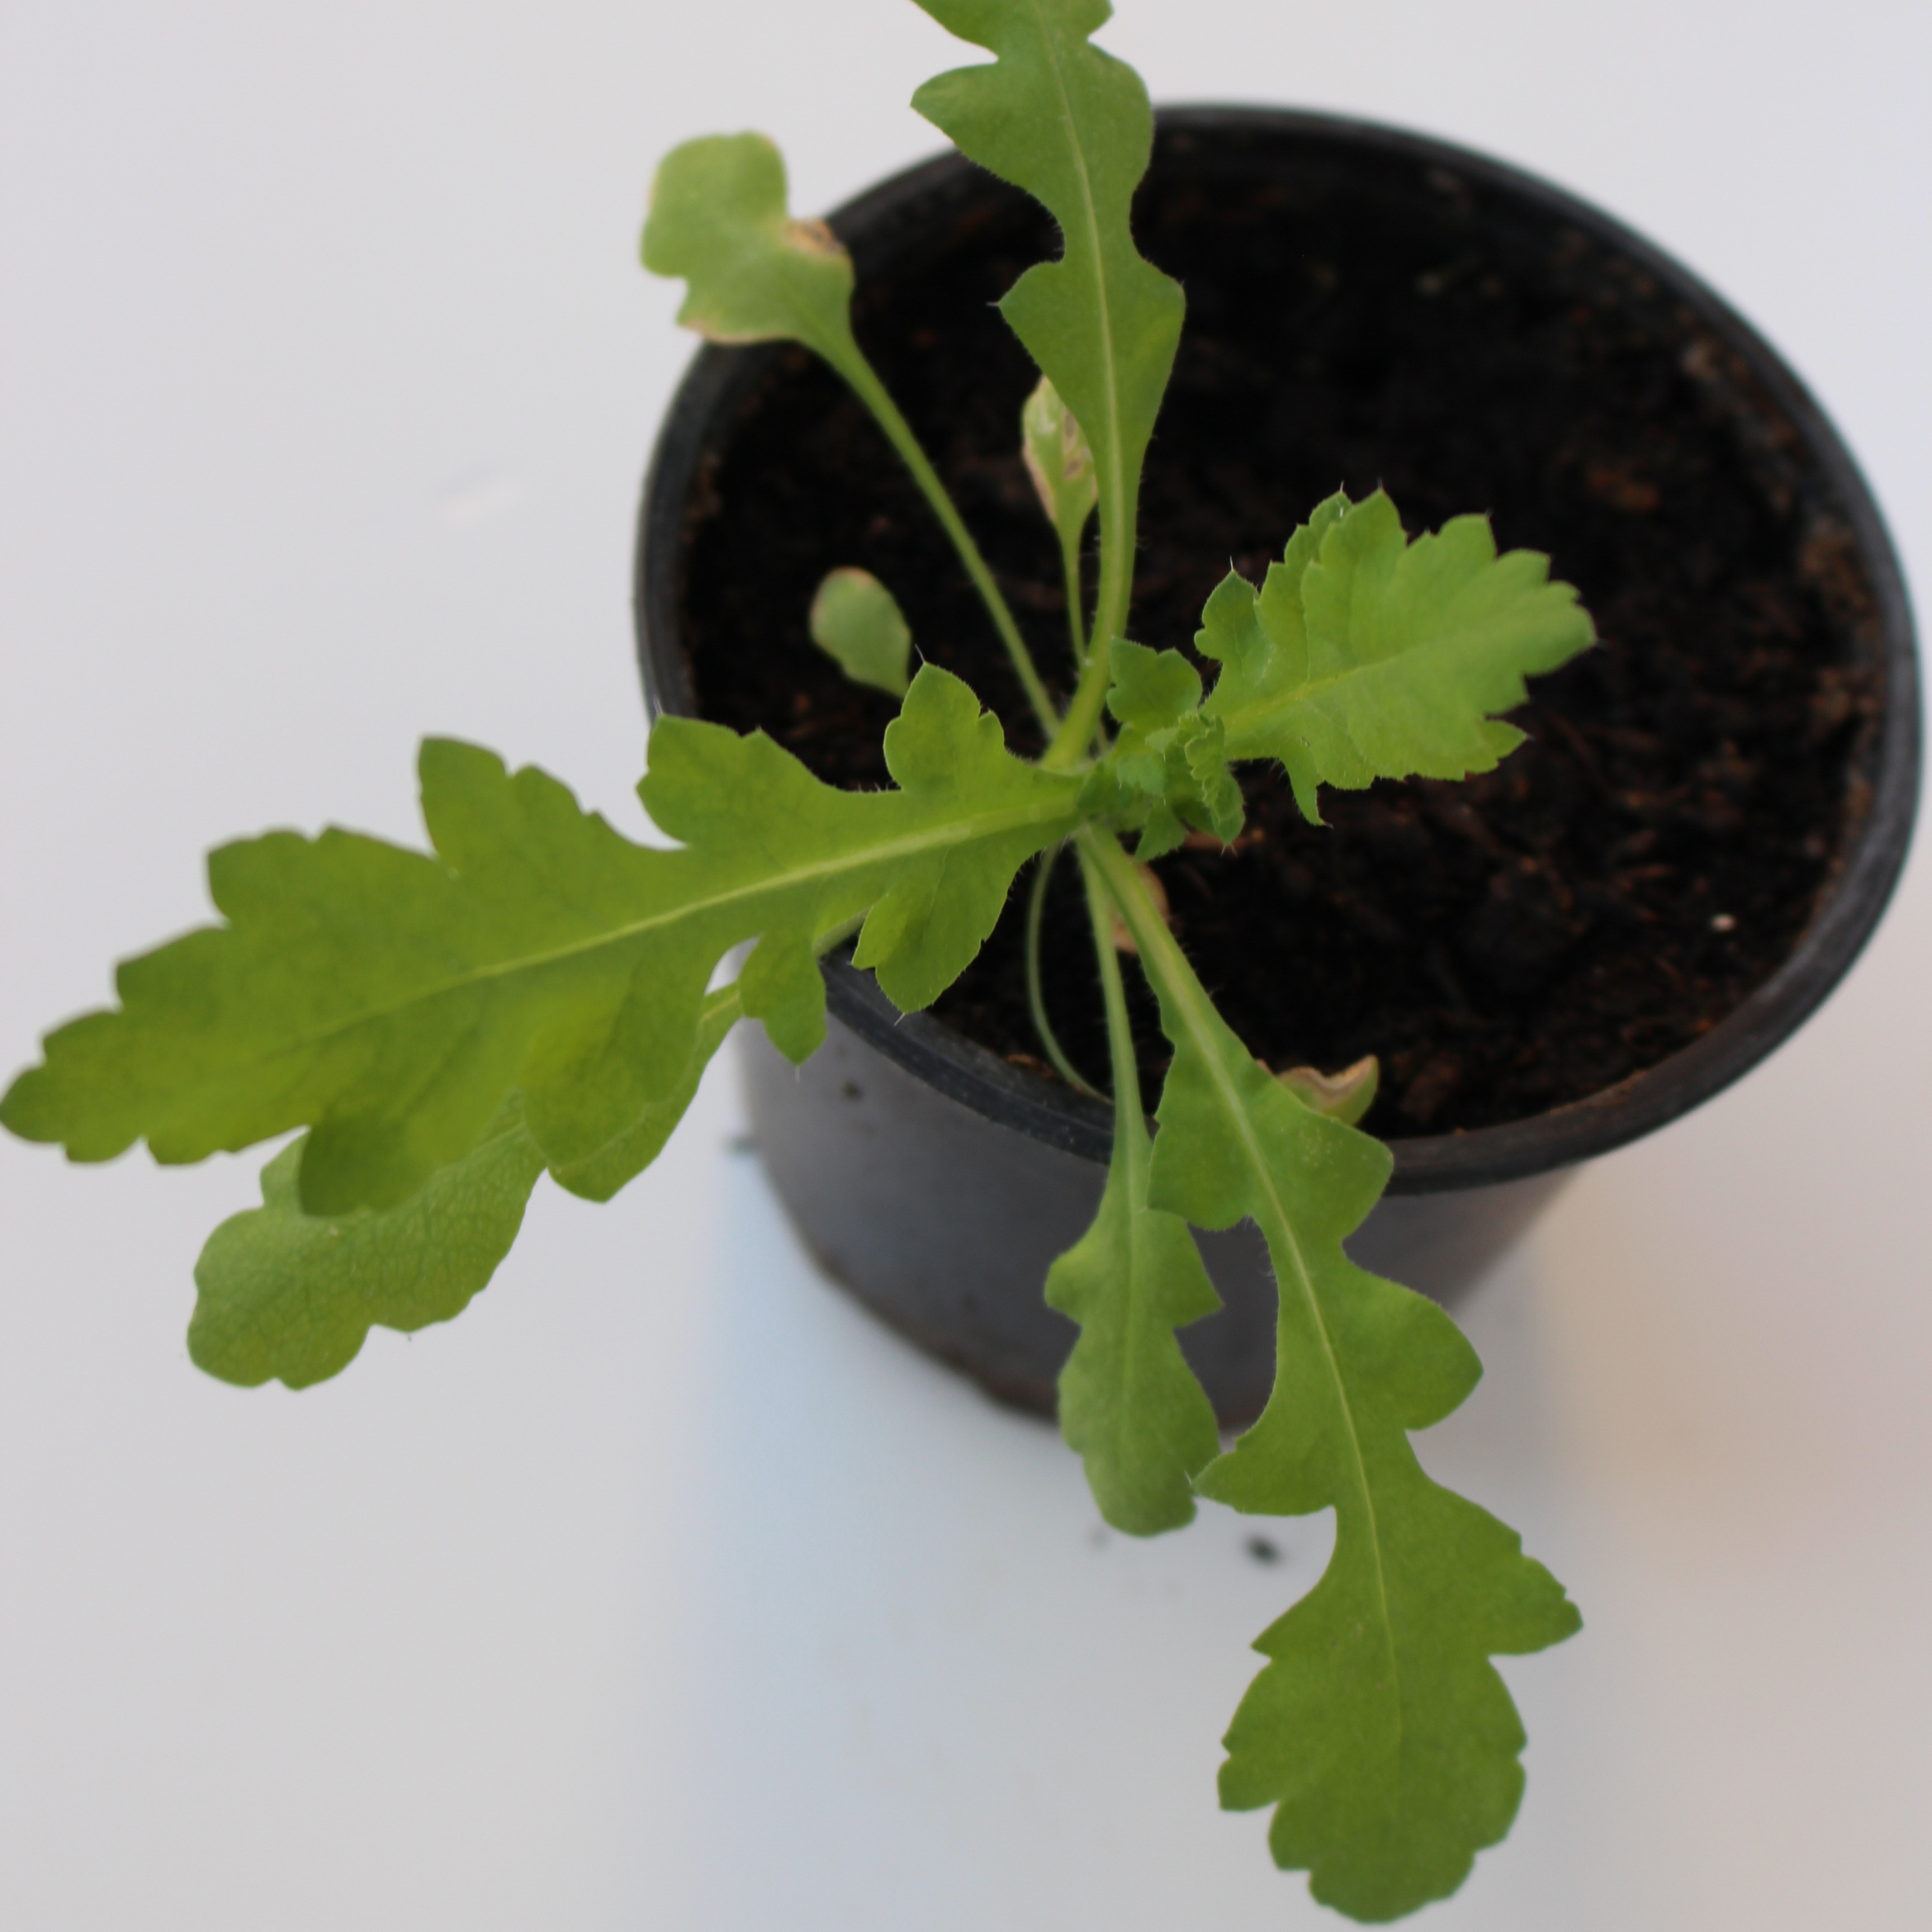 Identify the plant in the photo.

Papaver rhoeas
